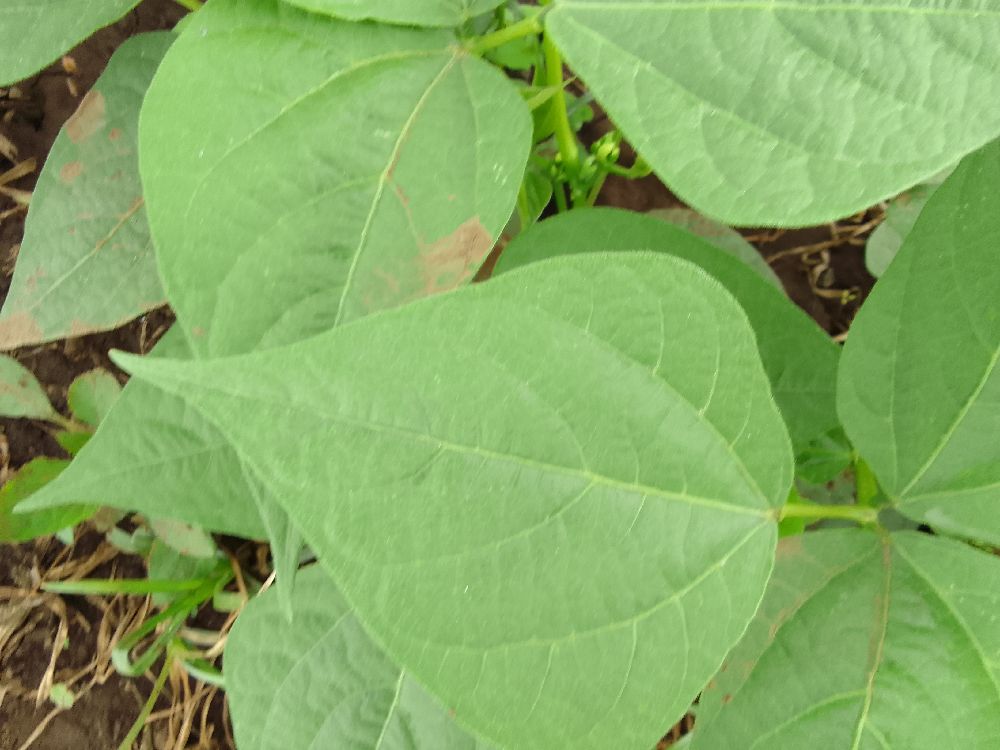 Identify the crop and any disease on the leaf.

common bean, healthy
